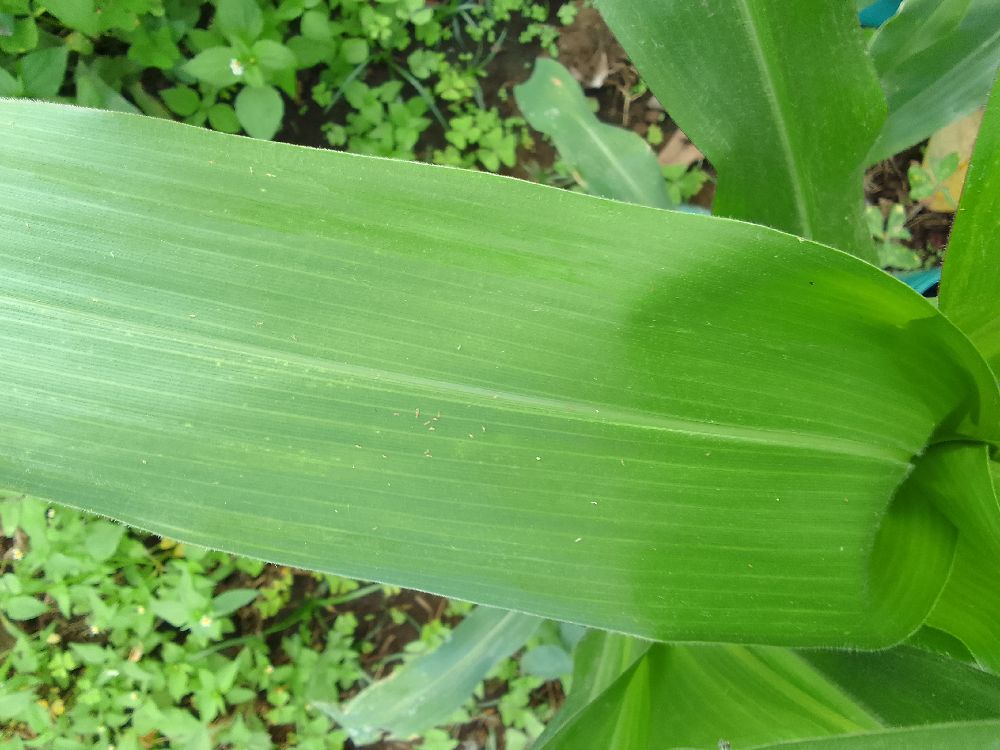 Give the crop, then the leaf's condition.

maize, healthy
